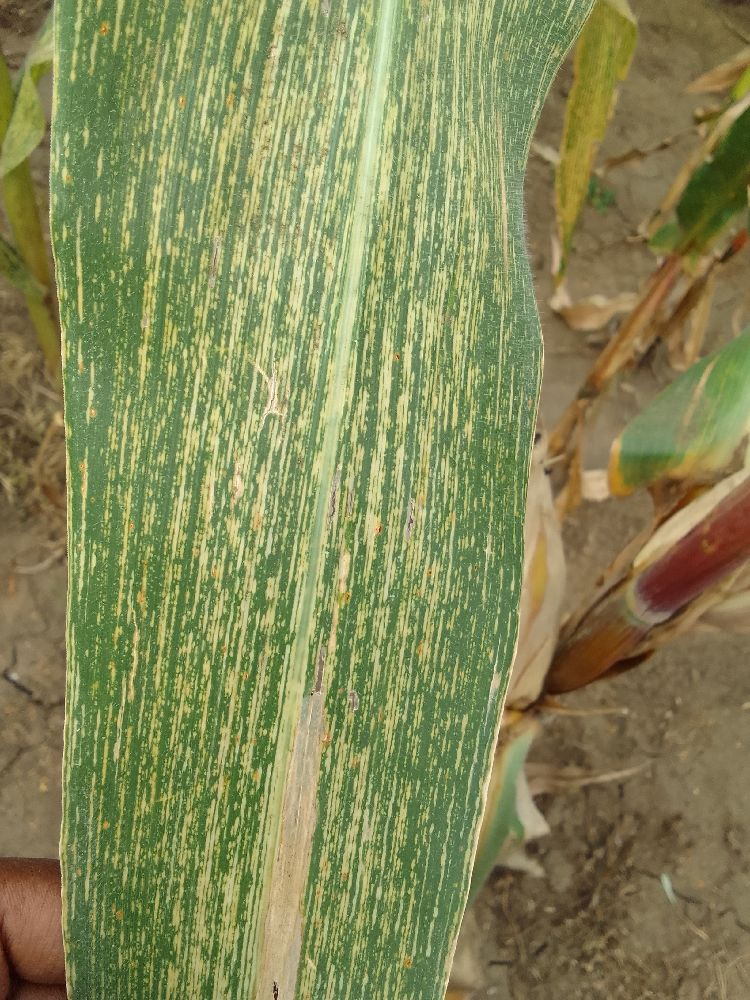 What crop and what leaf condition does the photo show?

maize, maize streak virus
